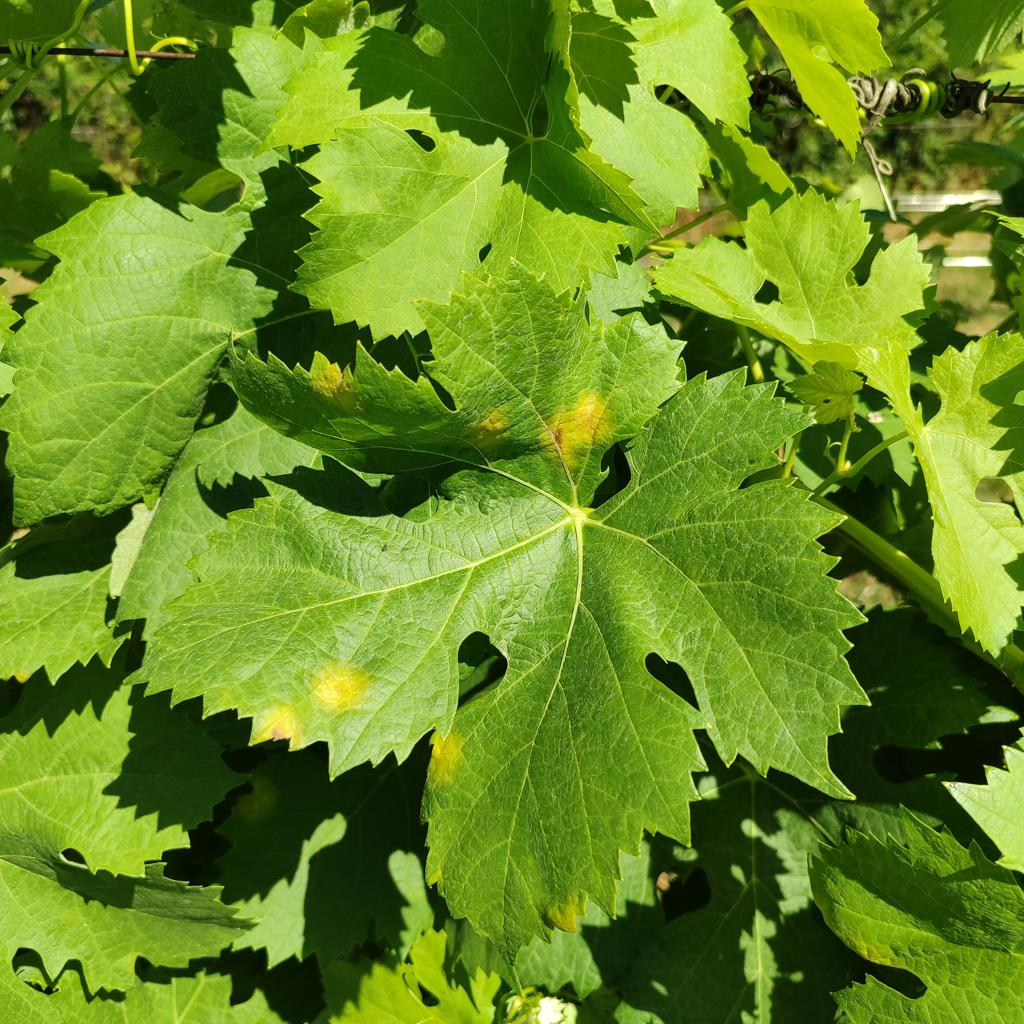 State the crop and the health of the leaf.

grapevine, downy mildew
